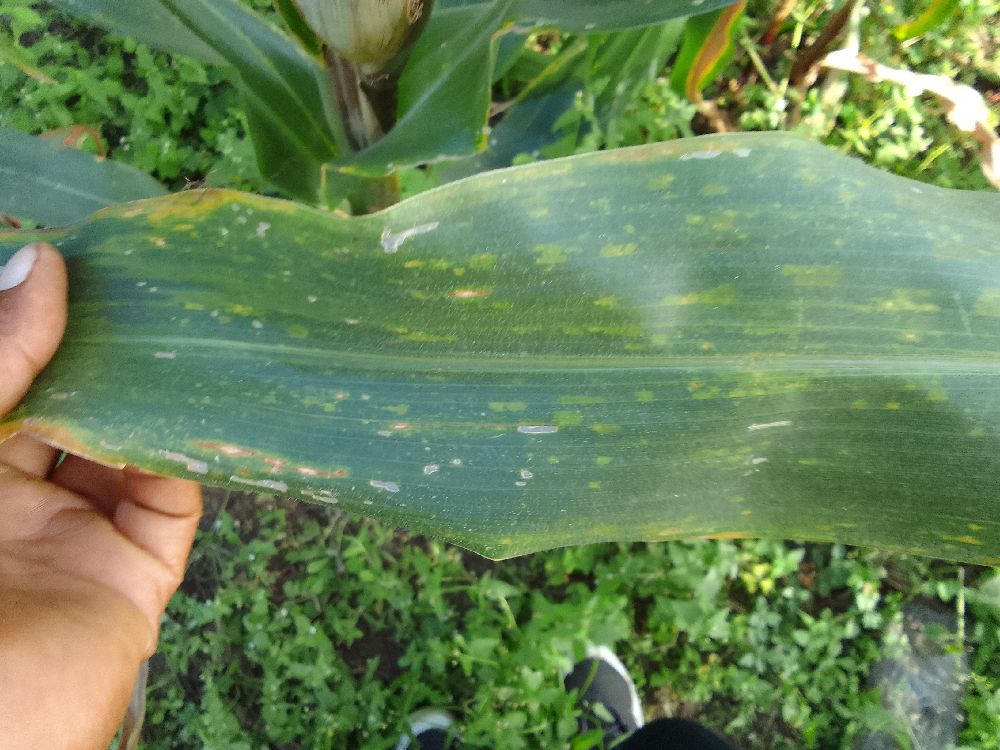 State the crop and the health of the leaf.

maize, maize lethal necrosis
